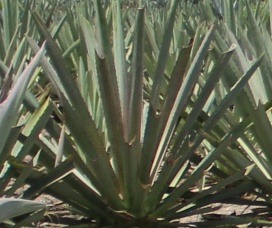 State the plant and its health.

agave, spotted
